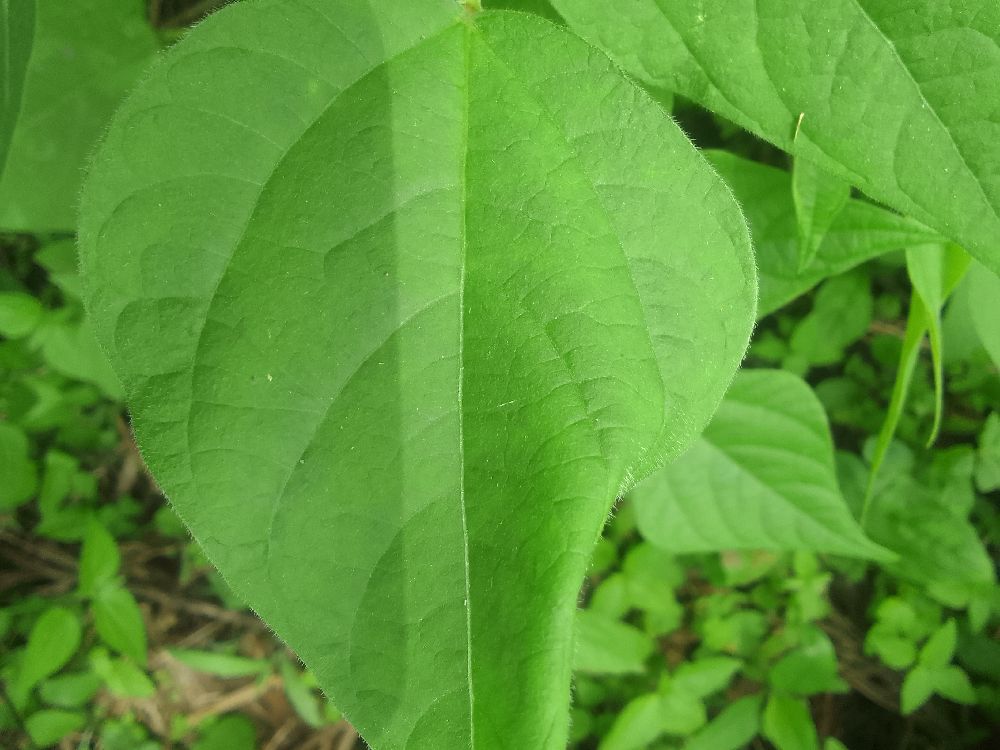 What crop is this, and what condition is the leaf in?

common bean, healthy
